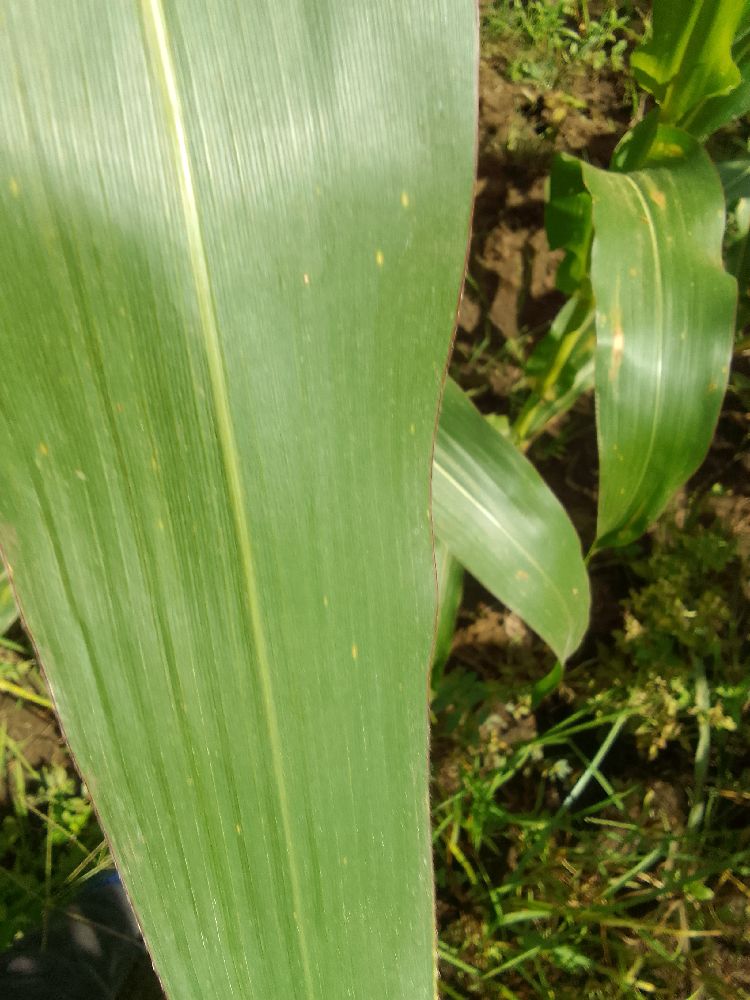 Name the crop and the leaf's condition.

maize, healthy
